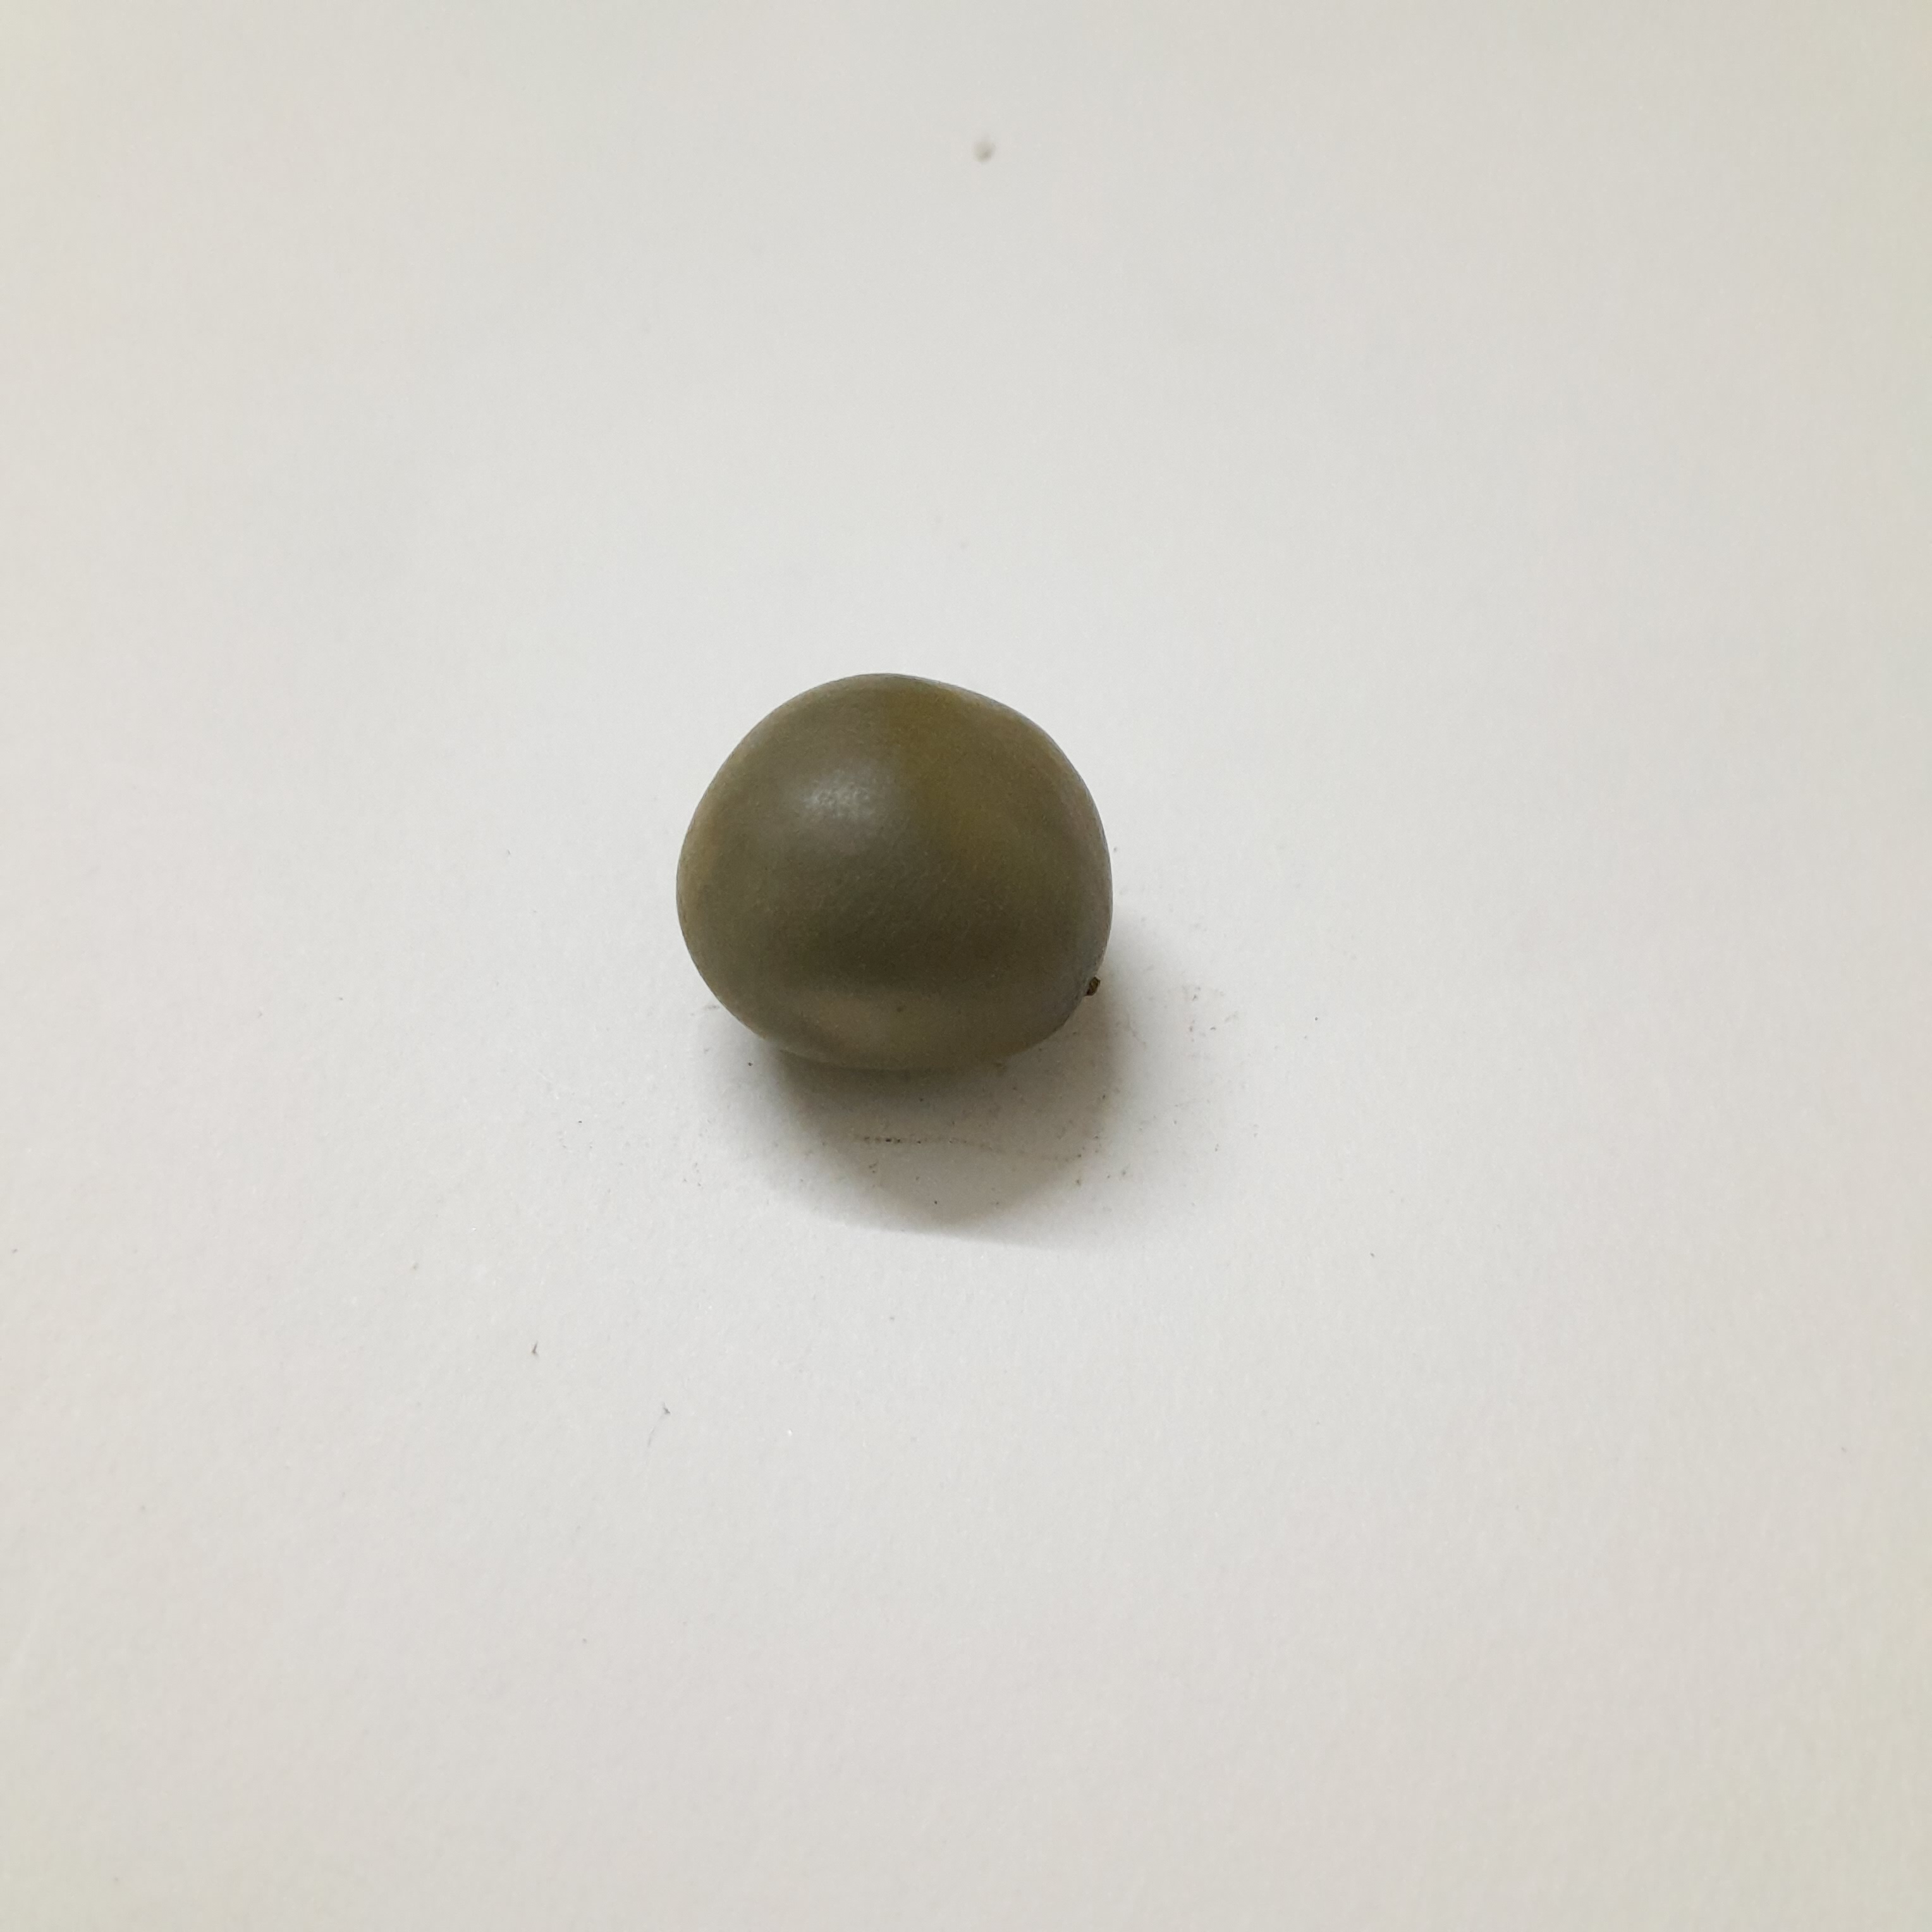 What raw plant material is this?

sagargota
